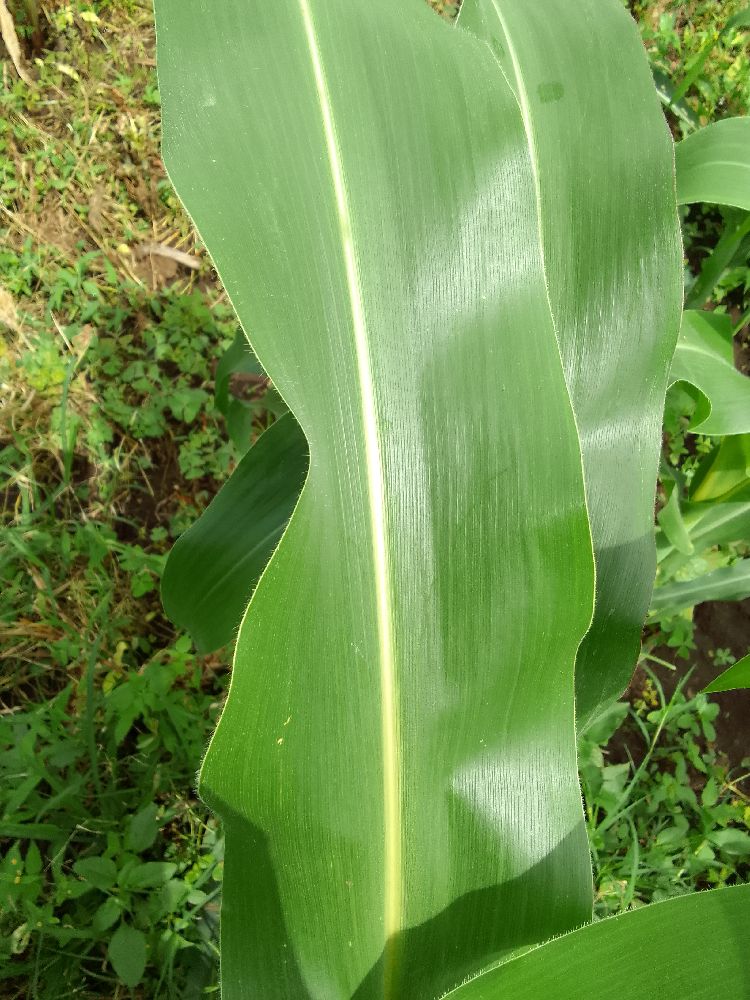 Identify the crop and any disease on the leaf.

maize, healthy
